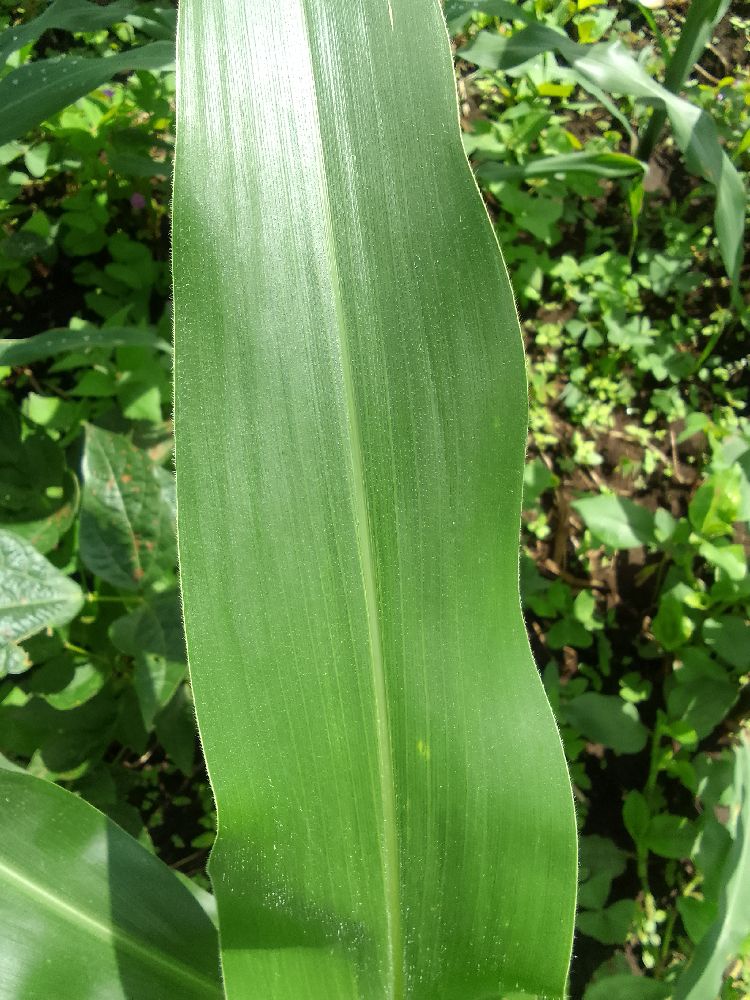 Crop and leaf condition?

maize, healthy
